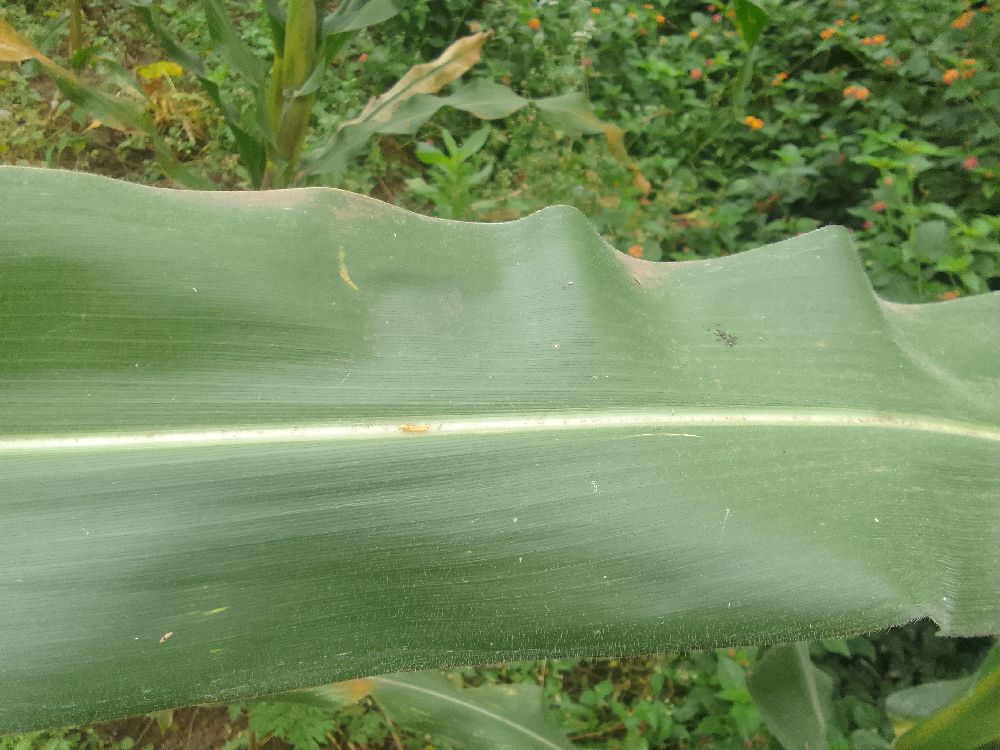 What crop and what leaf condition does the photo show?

maize, healthy
